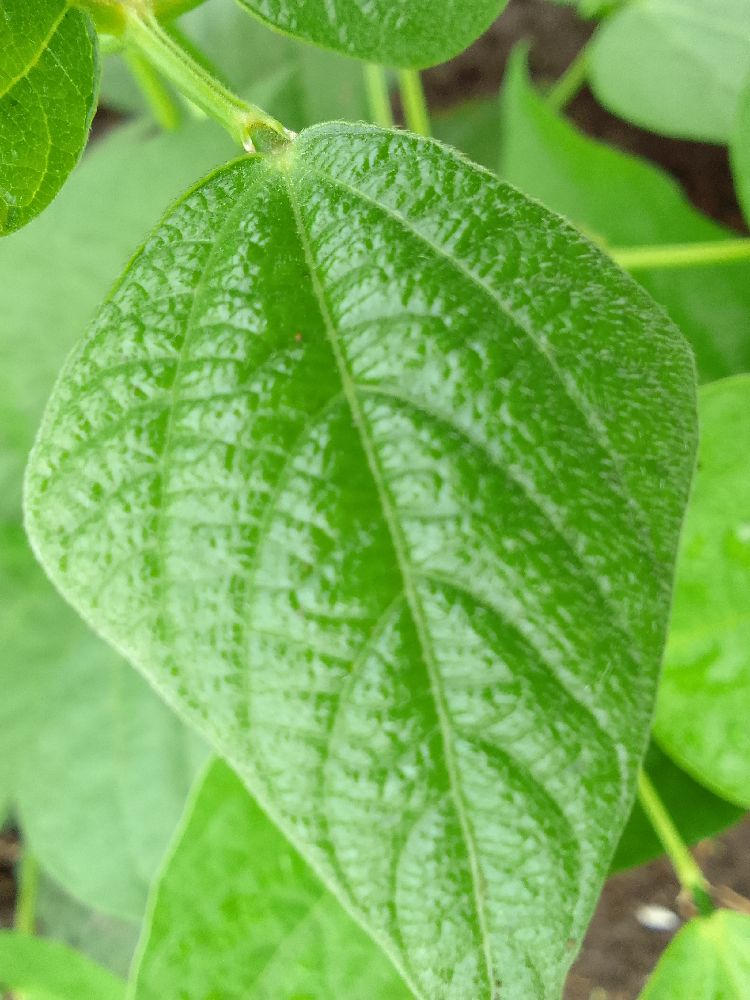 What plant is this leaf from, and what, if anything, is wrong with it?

common bean, healthy
